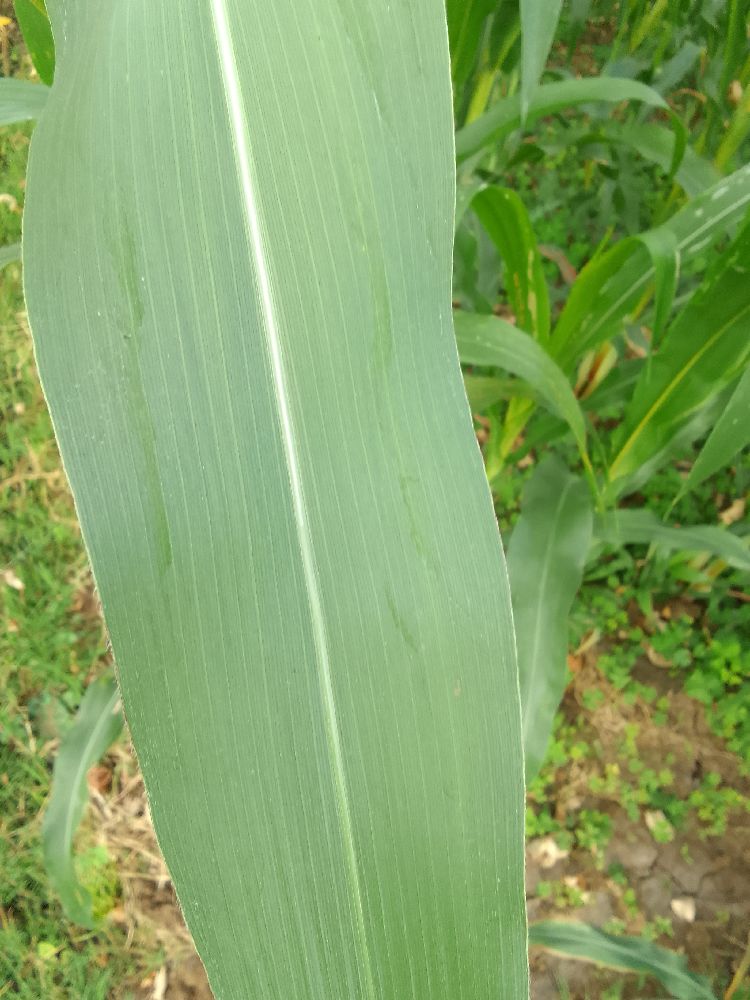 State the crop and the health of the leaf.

maize, healthy
